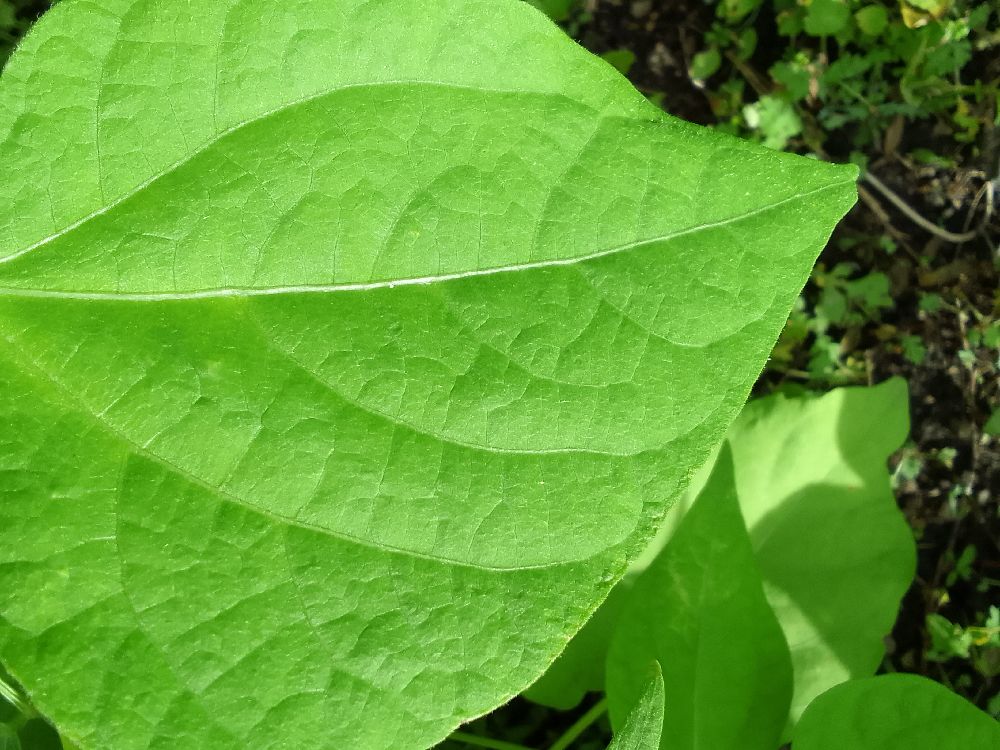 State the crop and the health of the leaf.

common bean, healthy
